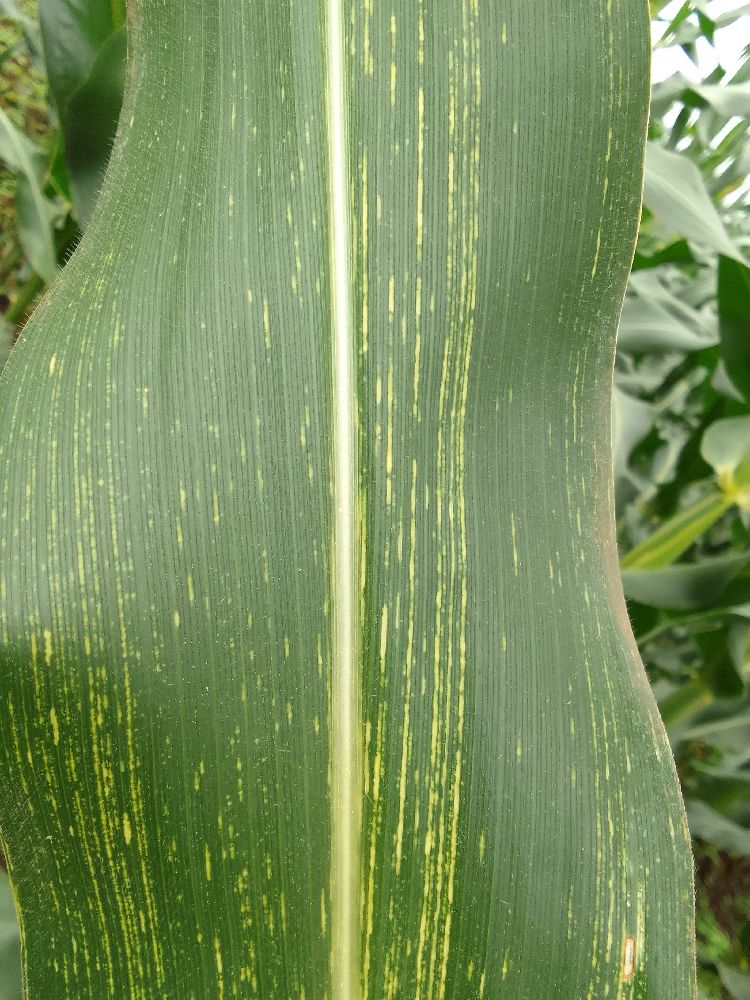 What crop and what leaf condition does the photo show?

maize, maize streak virus
